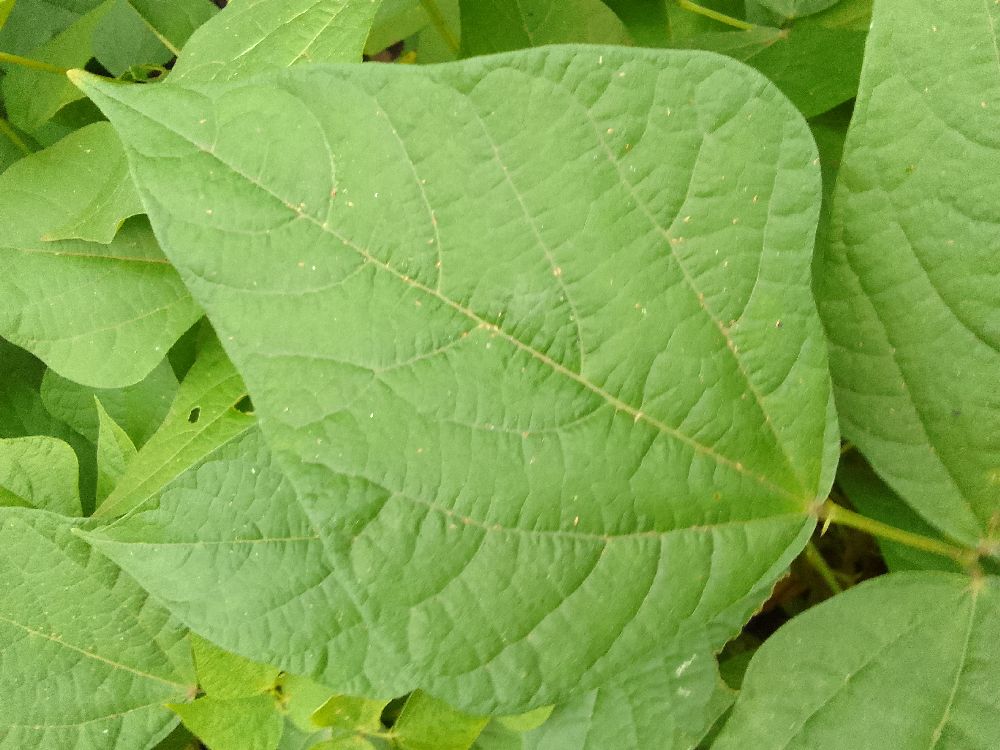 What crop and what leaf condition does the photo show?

common bean, healthy
